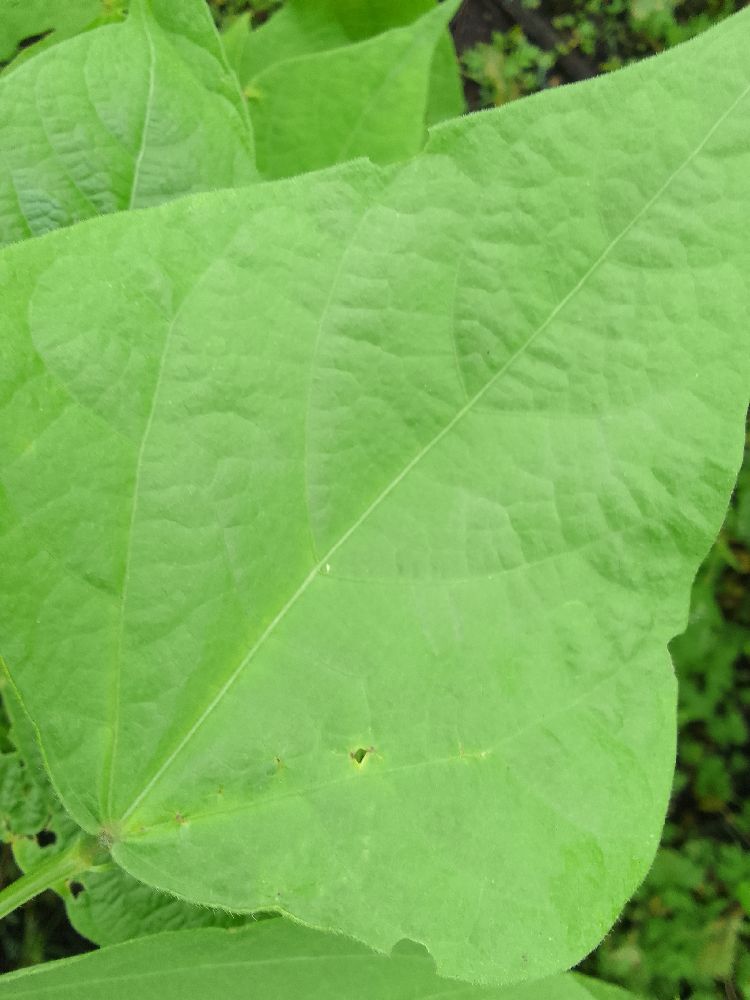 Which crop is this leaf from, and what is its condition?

common bean, healthy
